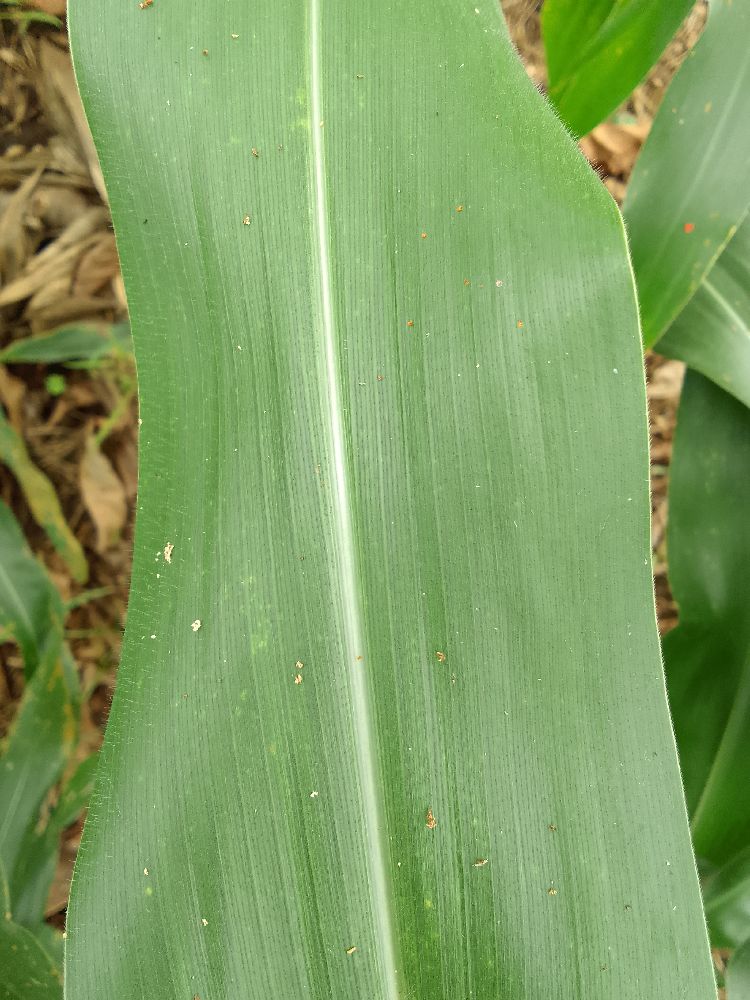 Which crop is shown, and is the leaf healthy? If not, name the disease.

maize, healthy
